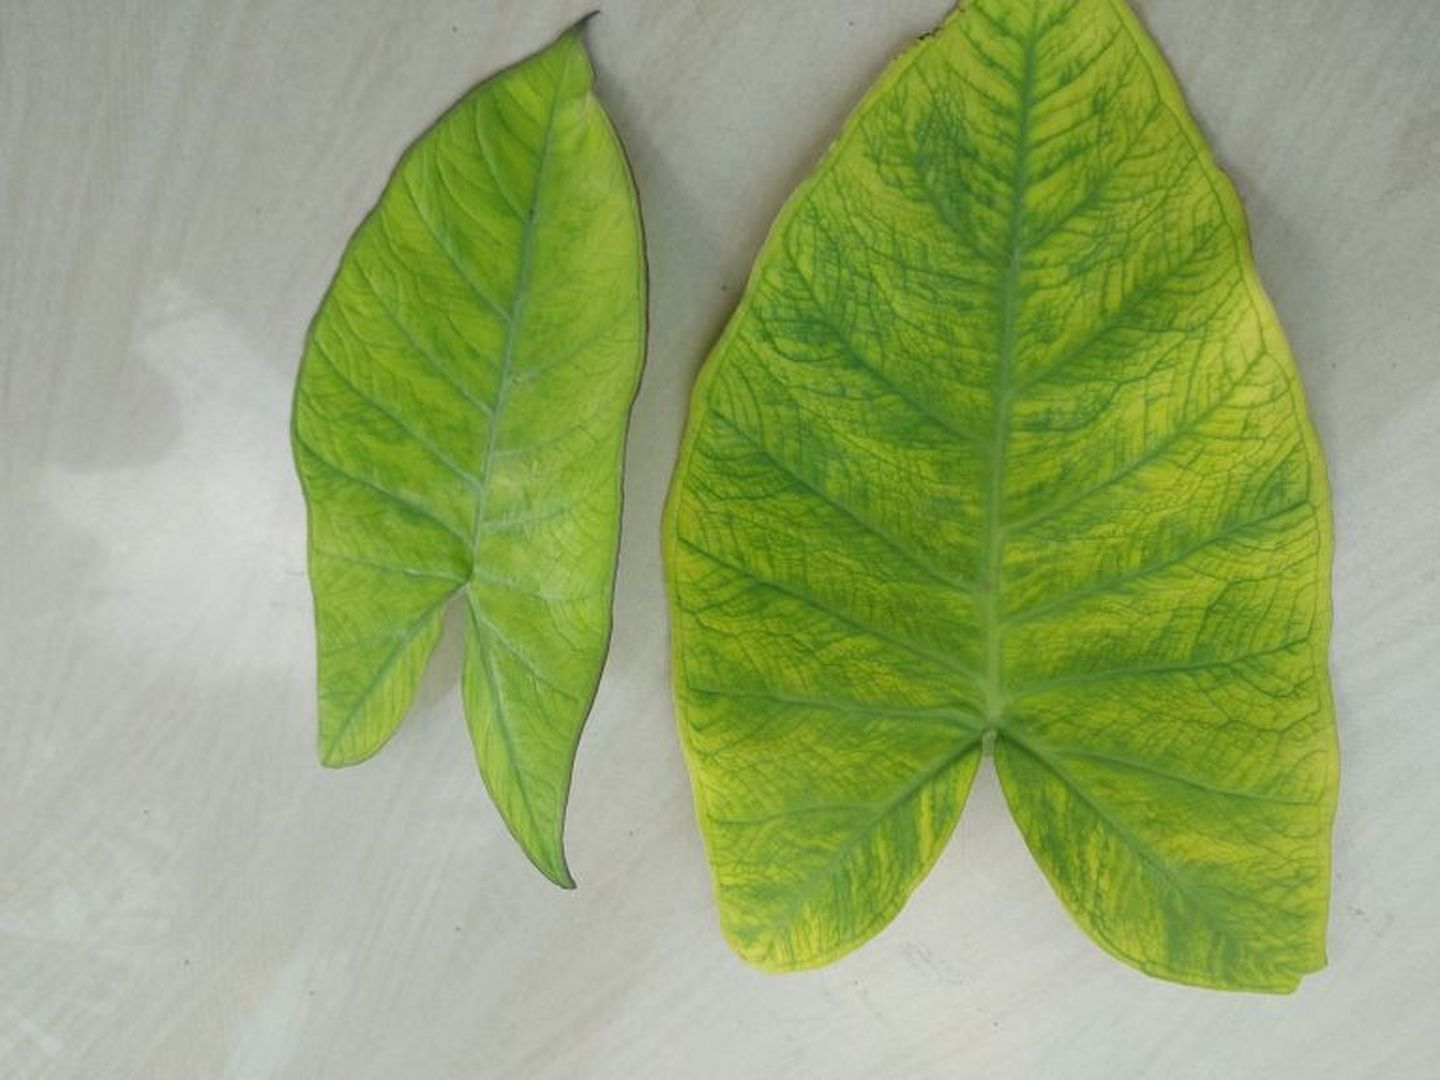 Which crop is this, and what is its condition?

taro, mosaic
